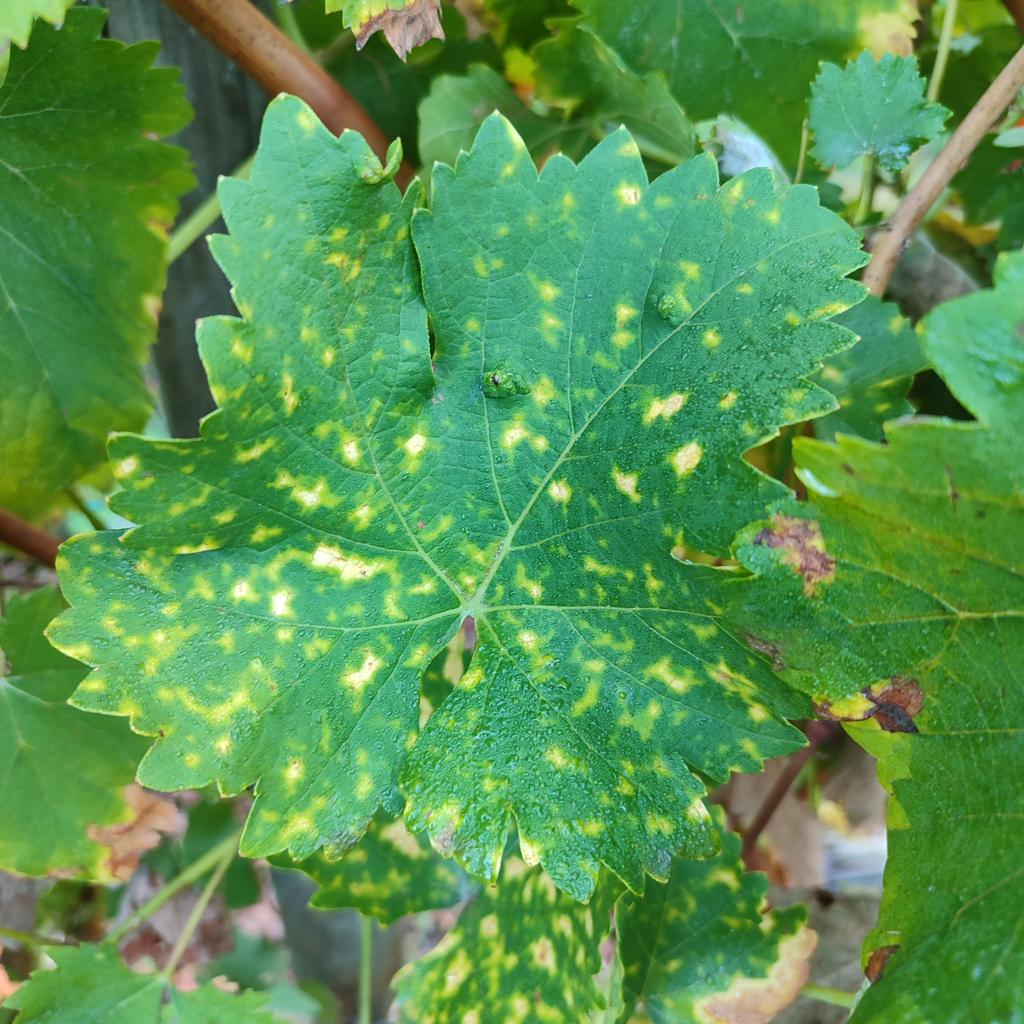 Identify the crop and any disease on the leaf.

grapevine, esca complex
